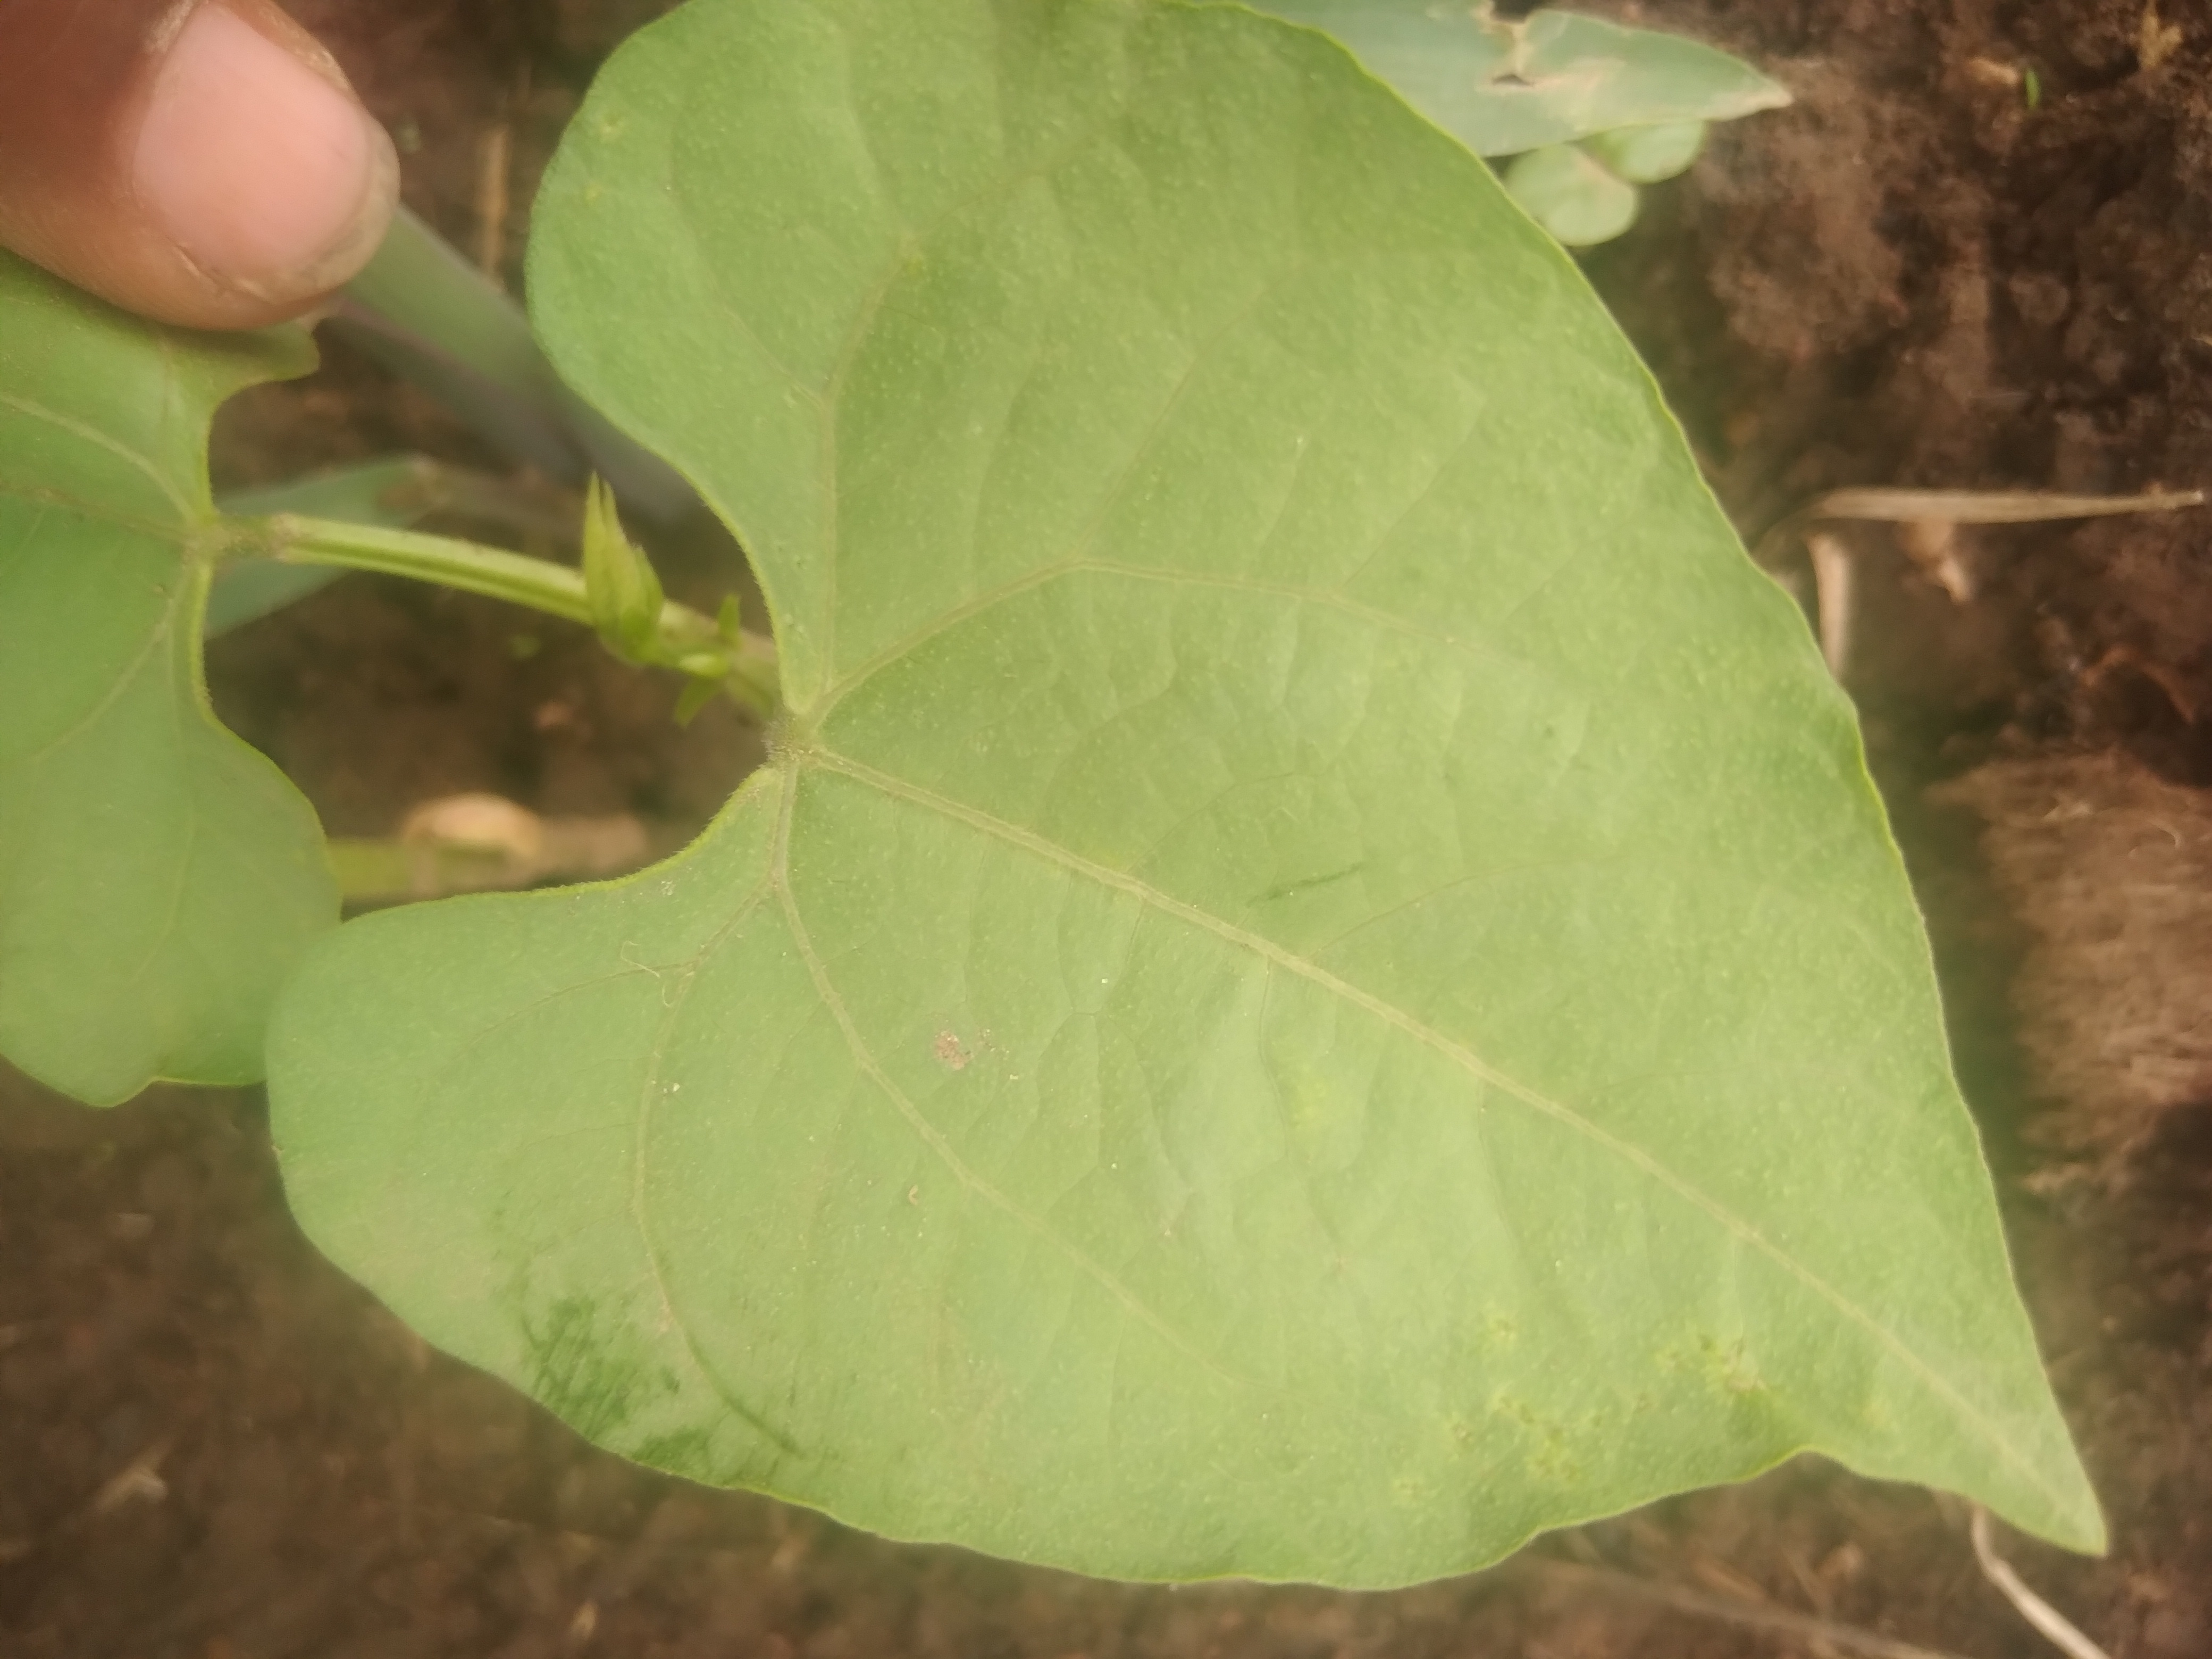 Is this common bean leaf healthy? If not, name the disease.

healthy
